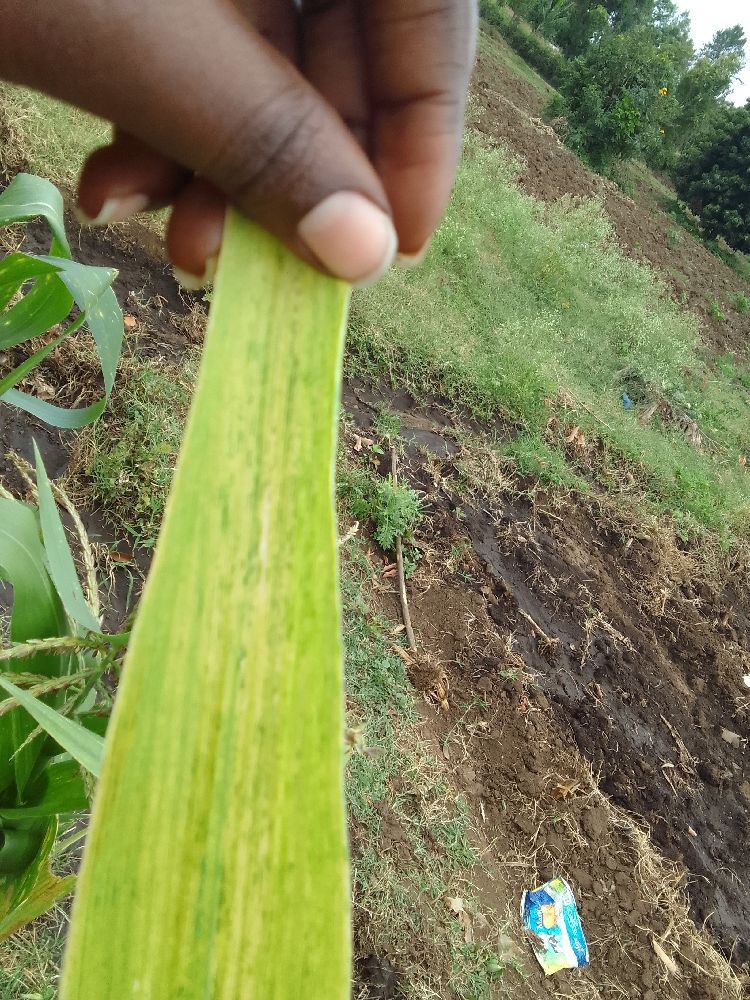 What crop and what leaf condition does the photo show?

maize, maize lethal necrosis
